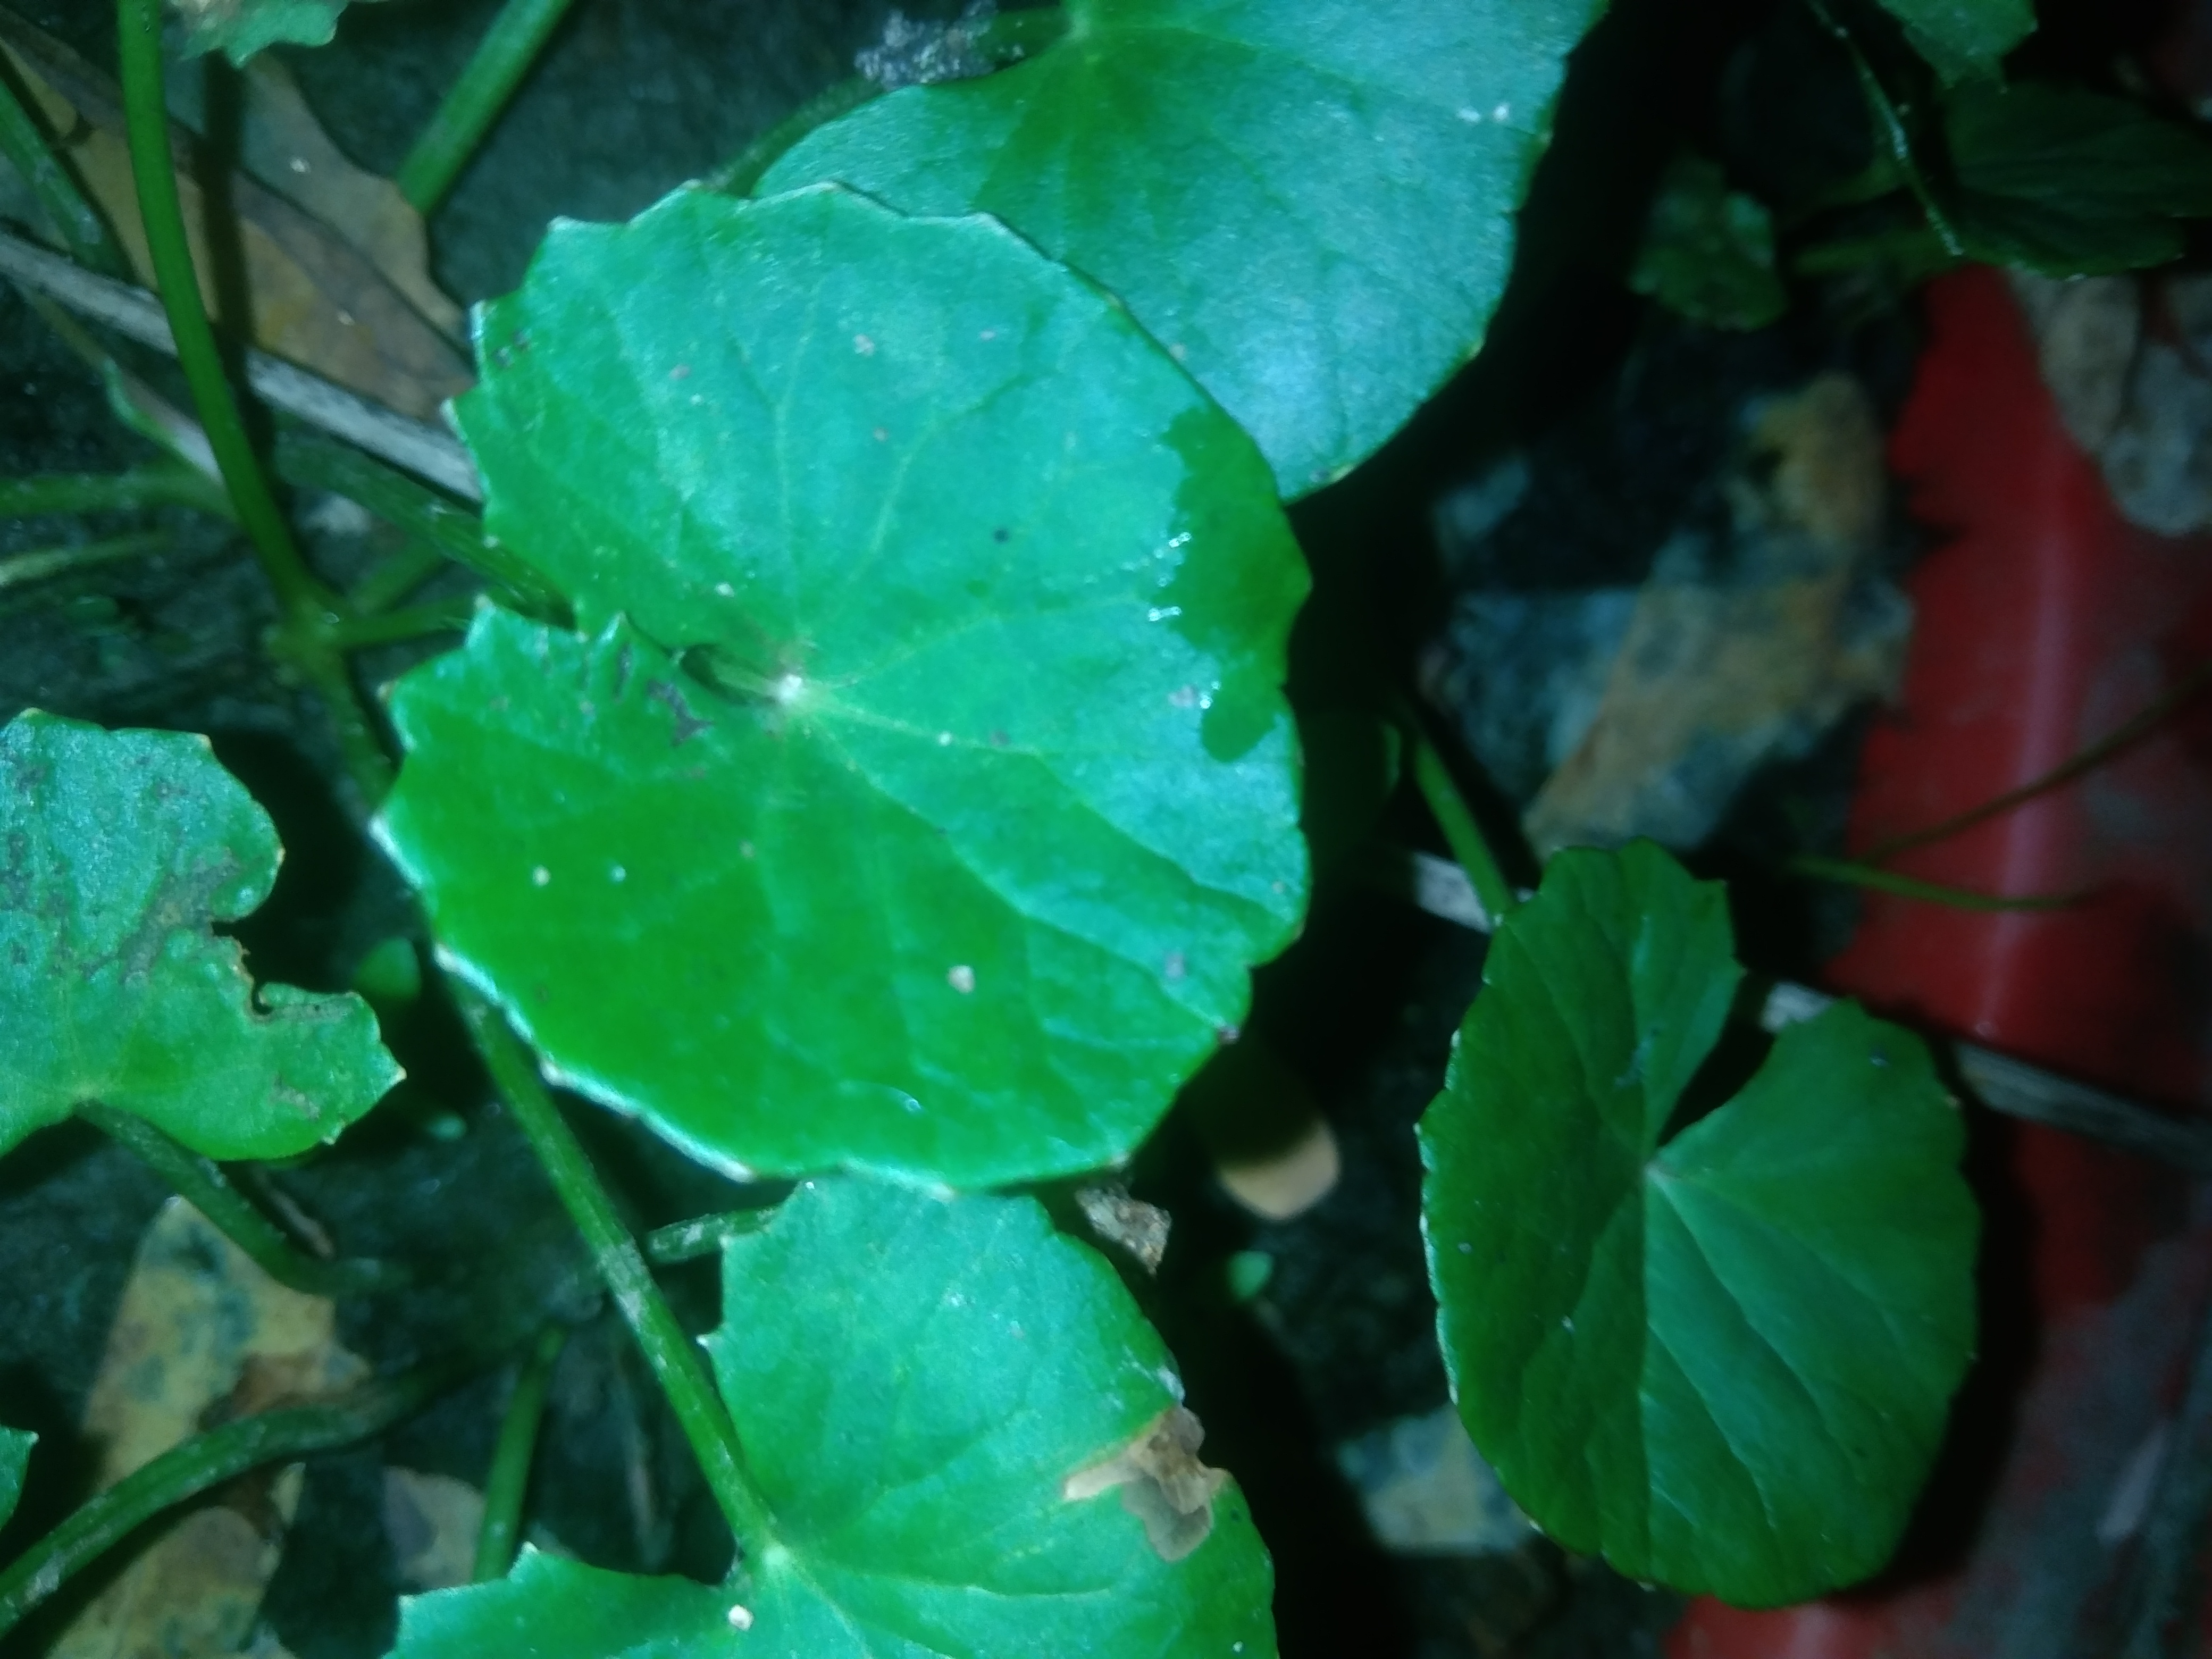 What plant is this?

thankuni
